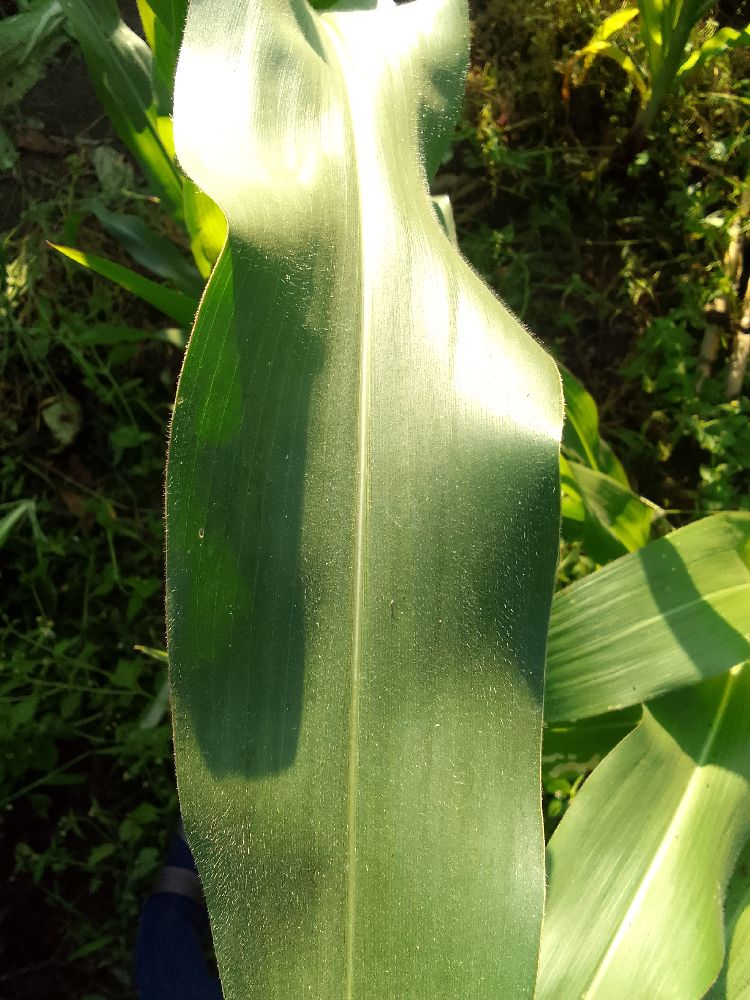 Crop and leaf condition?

maize, healthy
